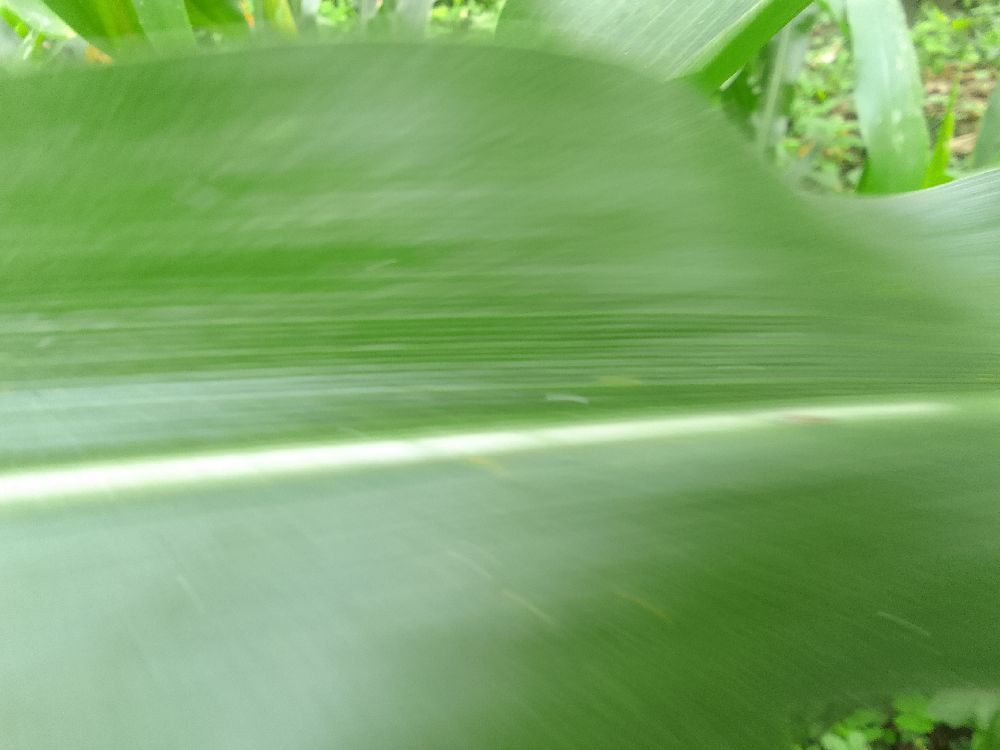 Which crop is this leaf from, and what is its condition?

maize, healthy
